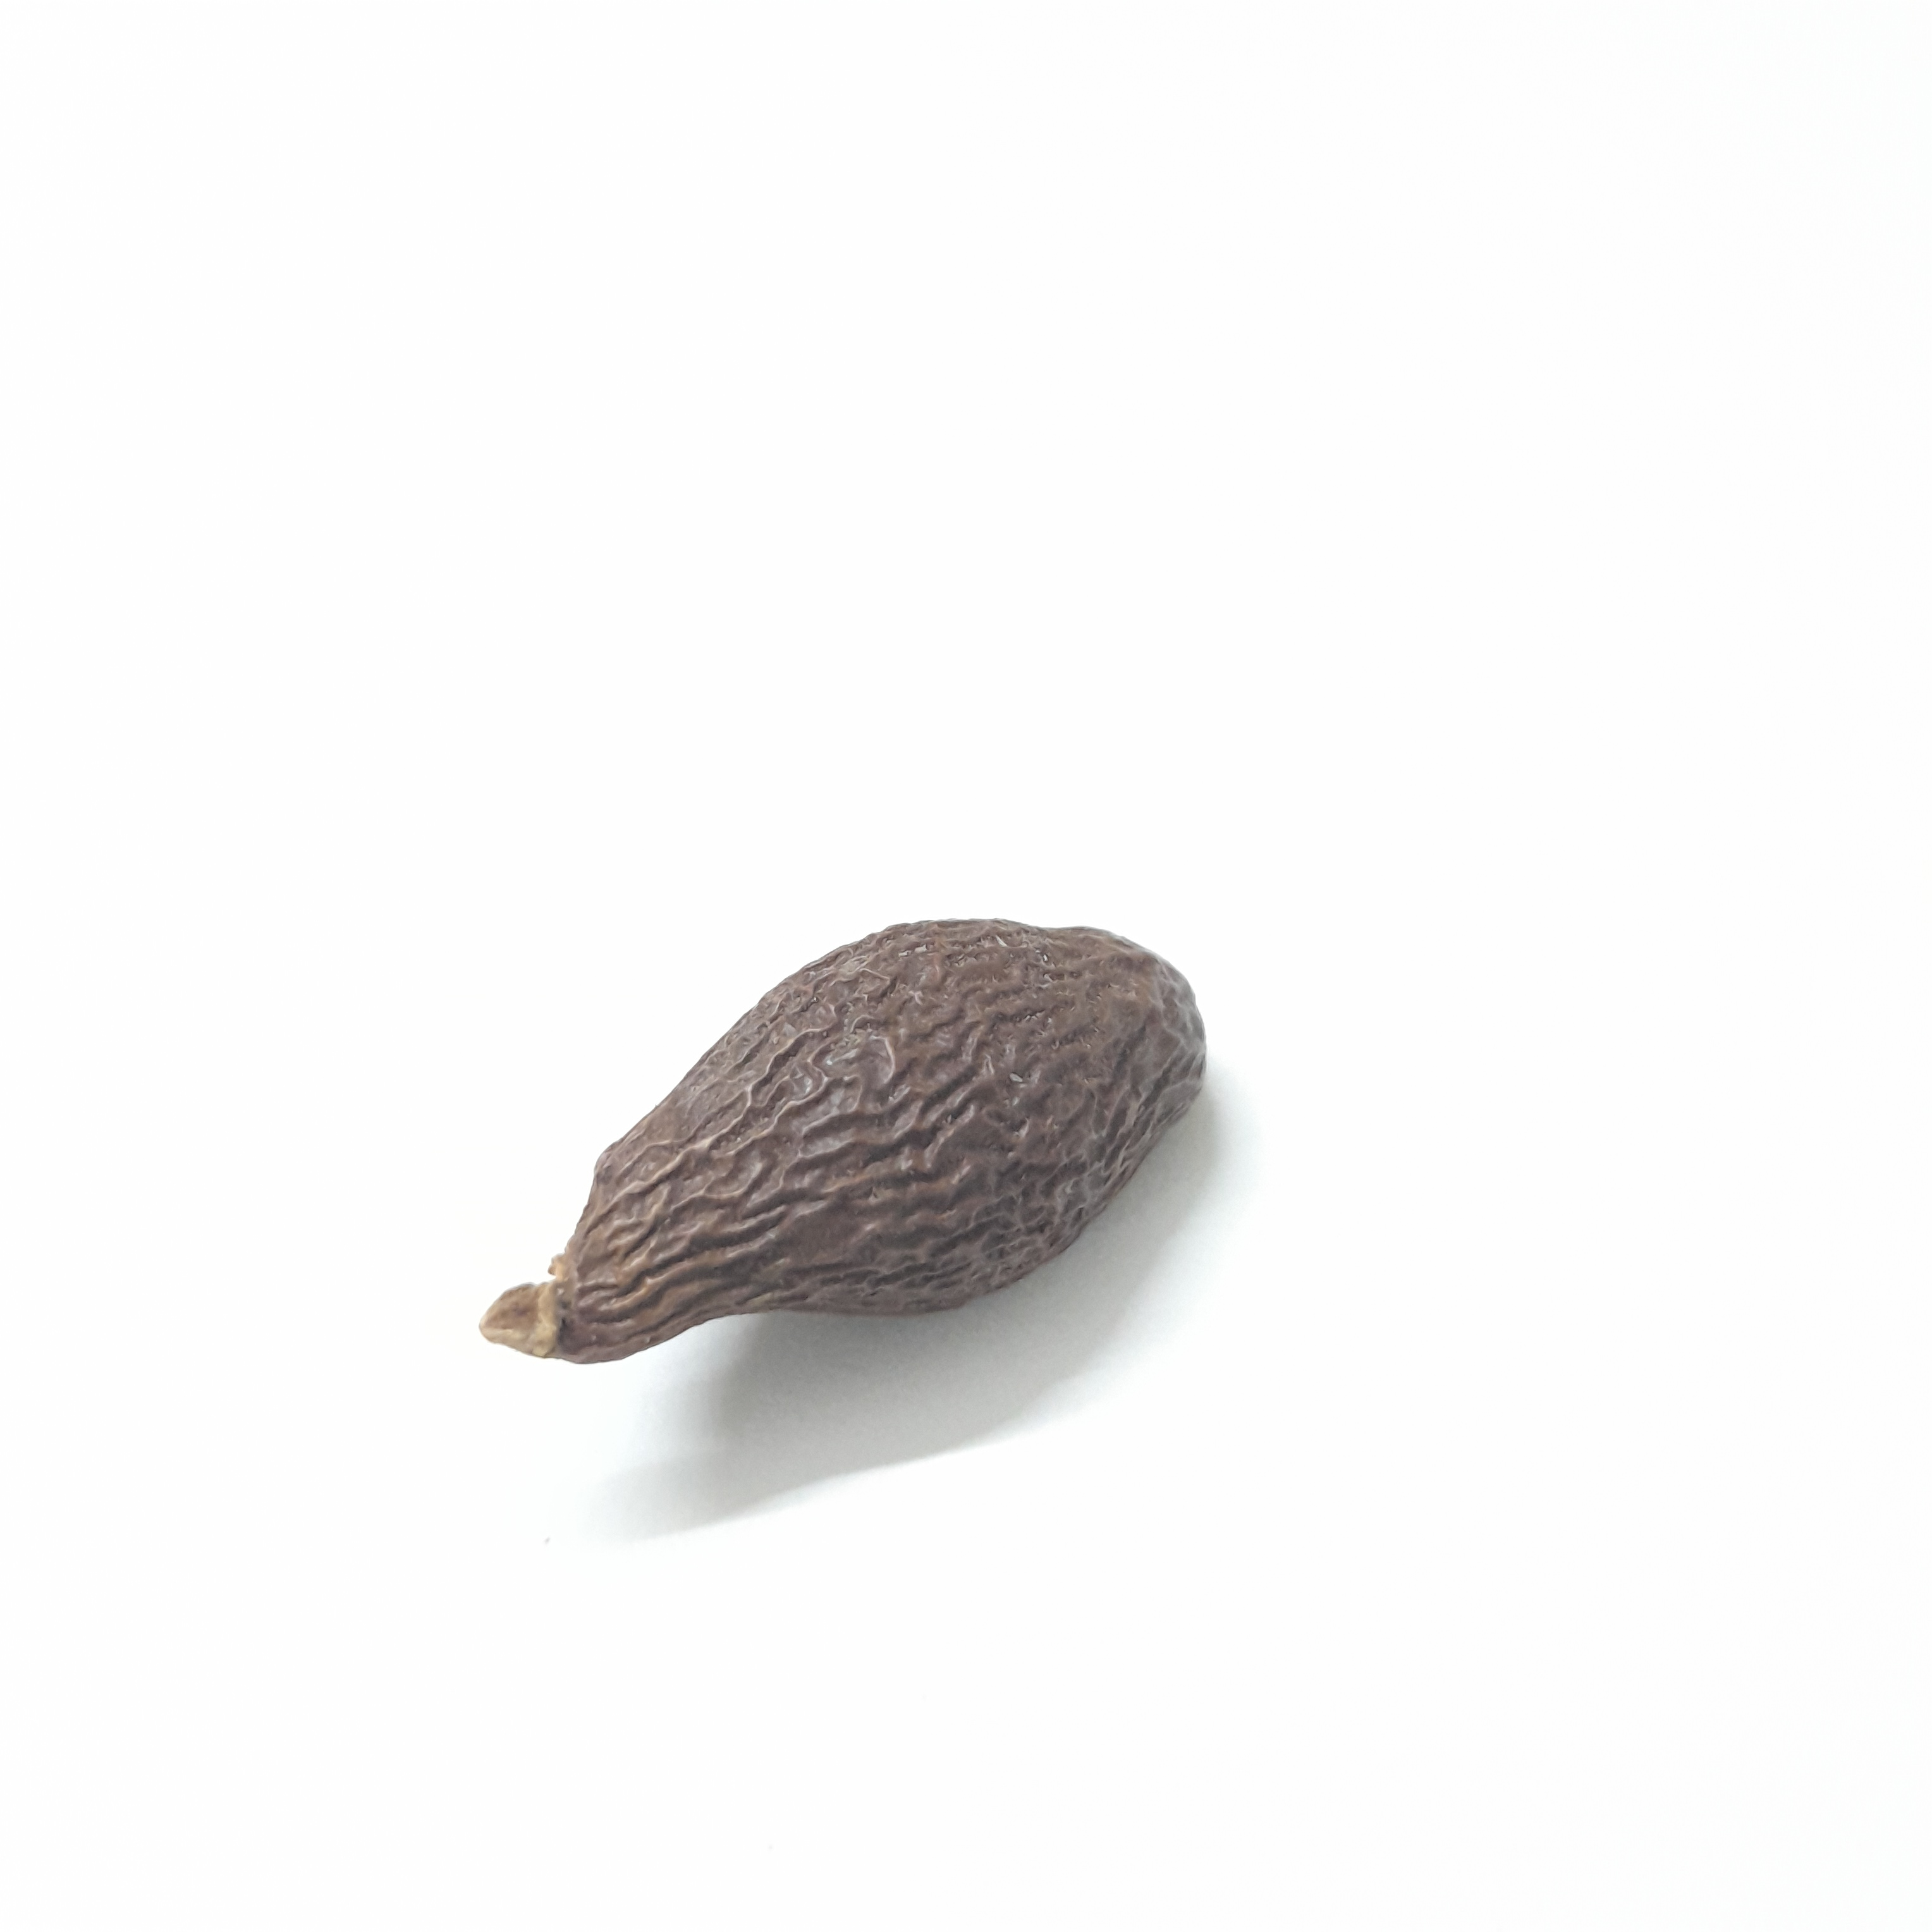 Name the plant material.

niranjanphal
